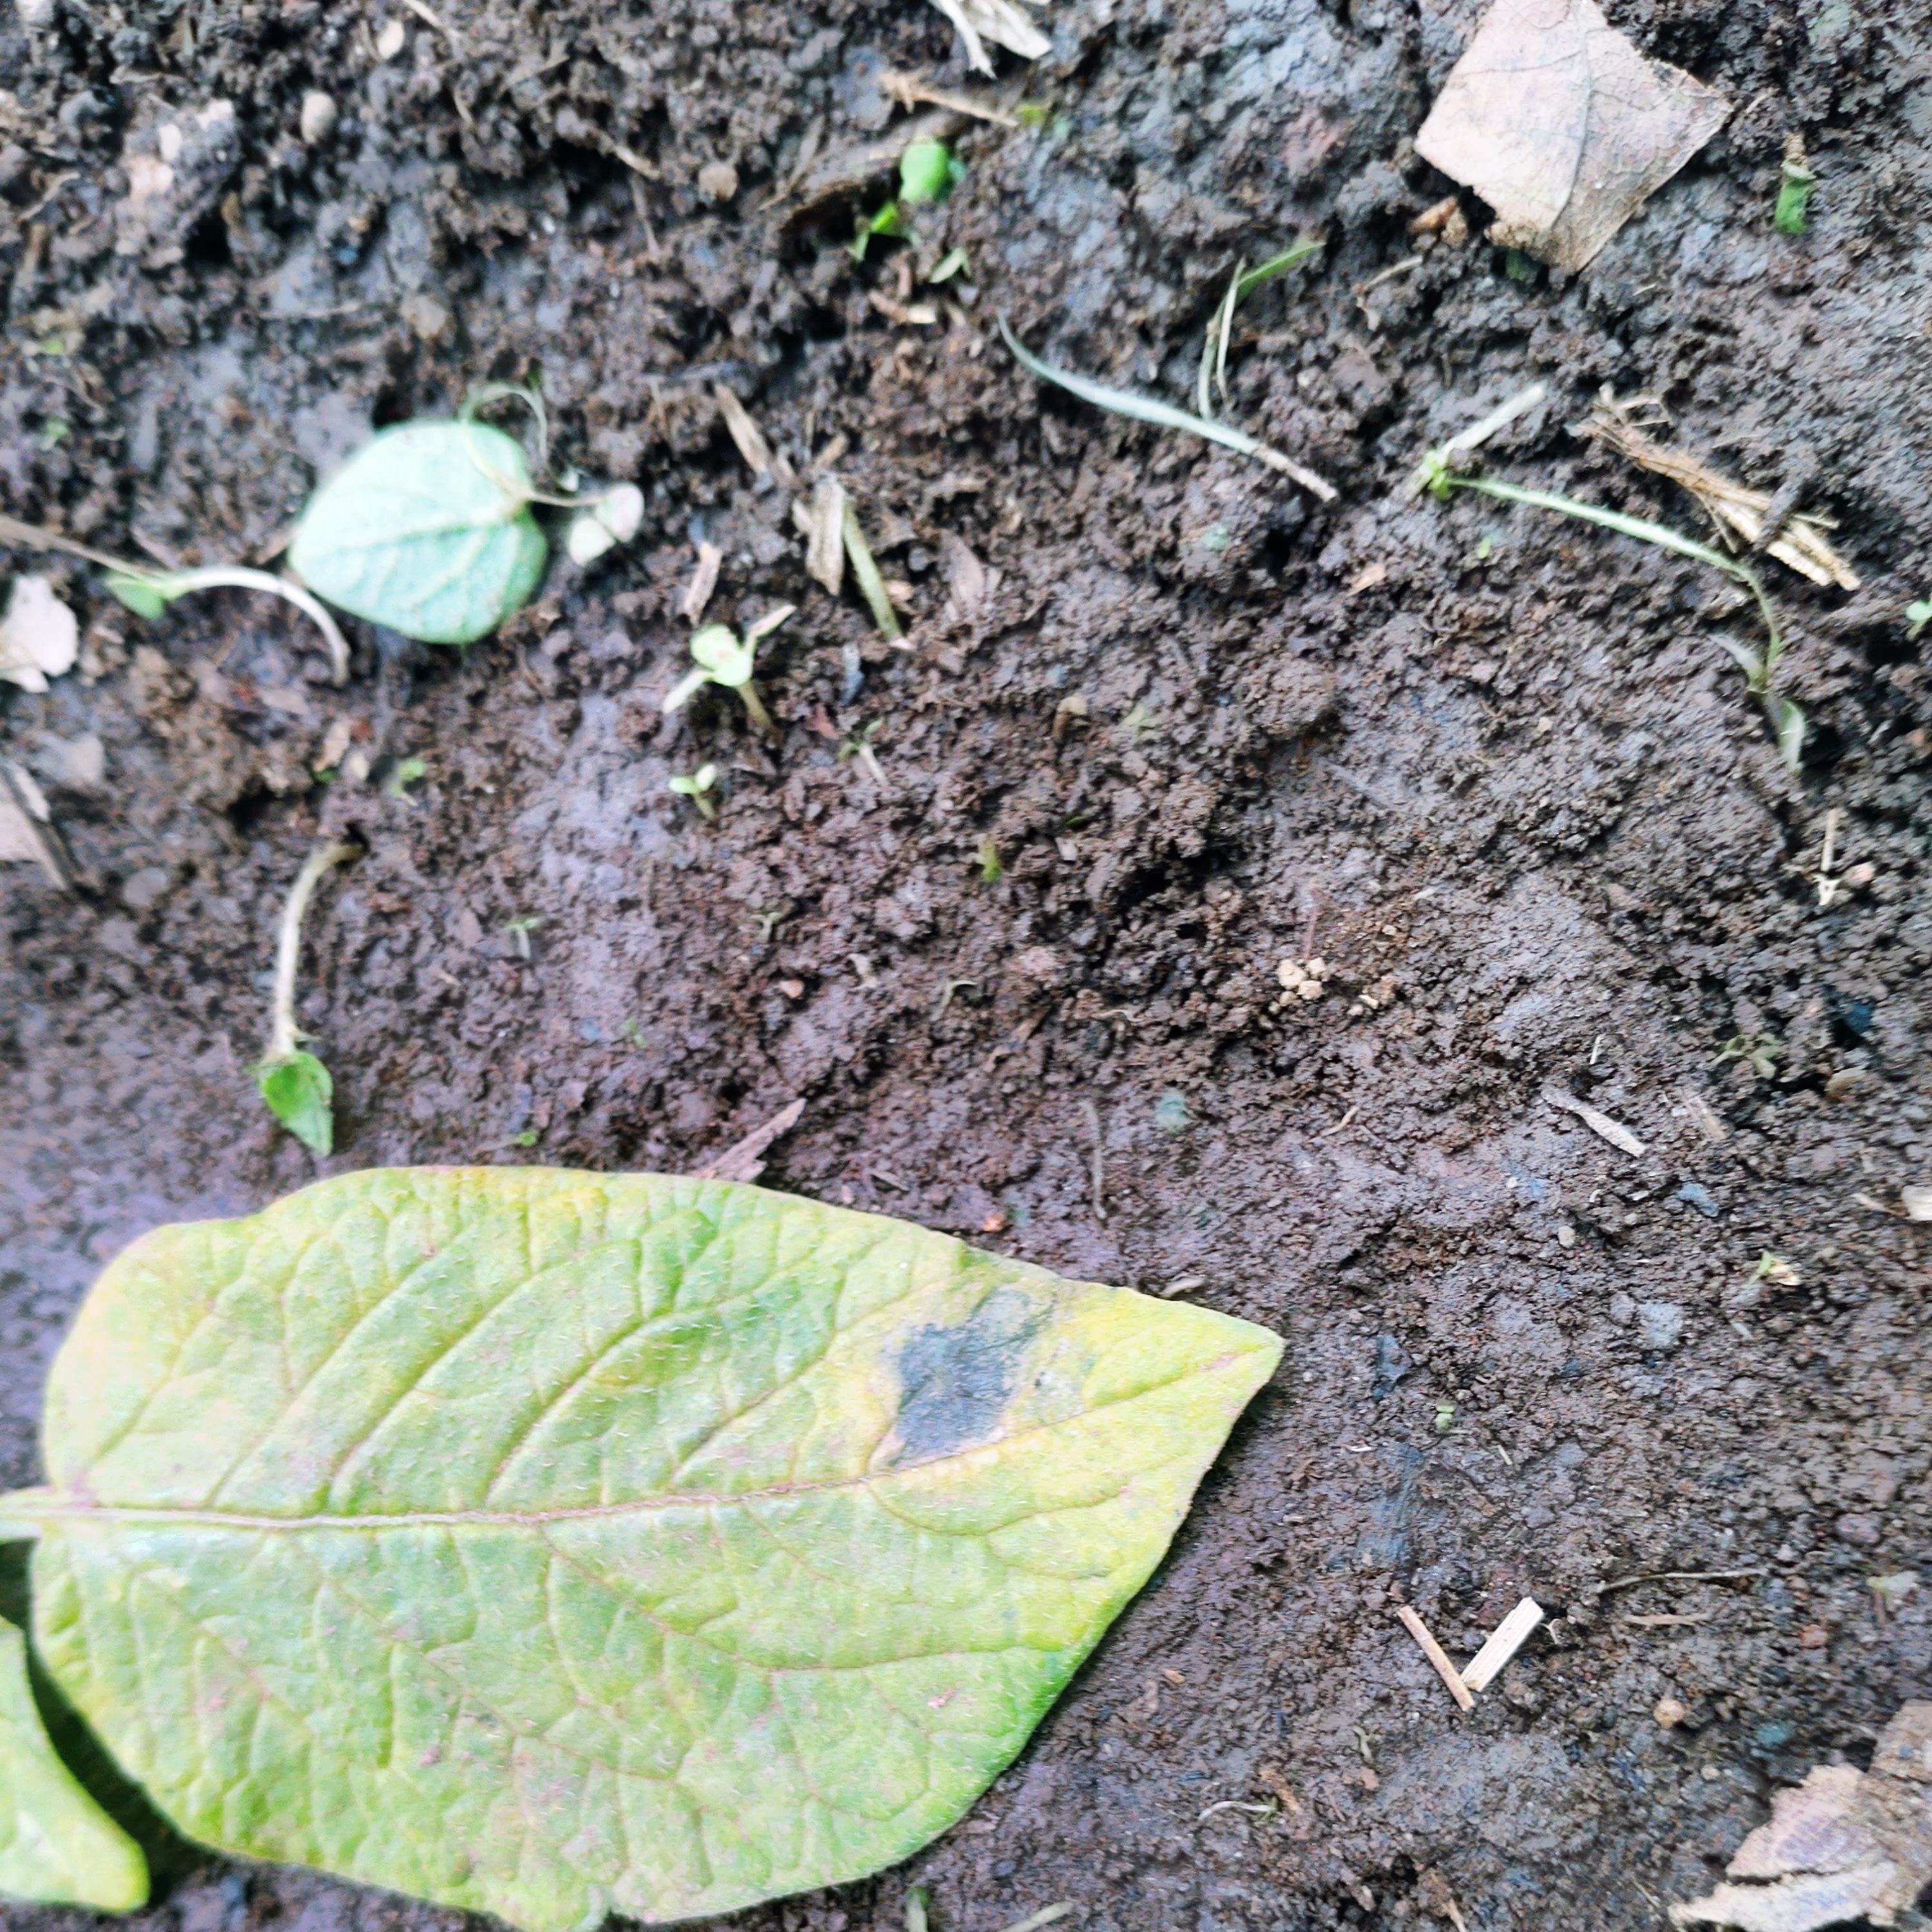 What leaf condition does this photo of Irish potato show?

late blight
